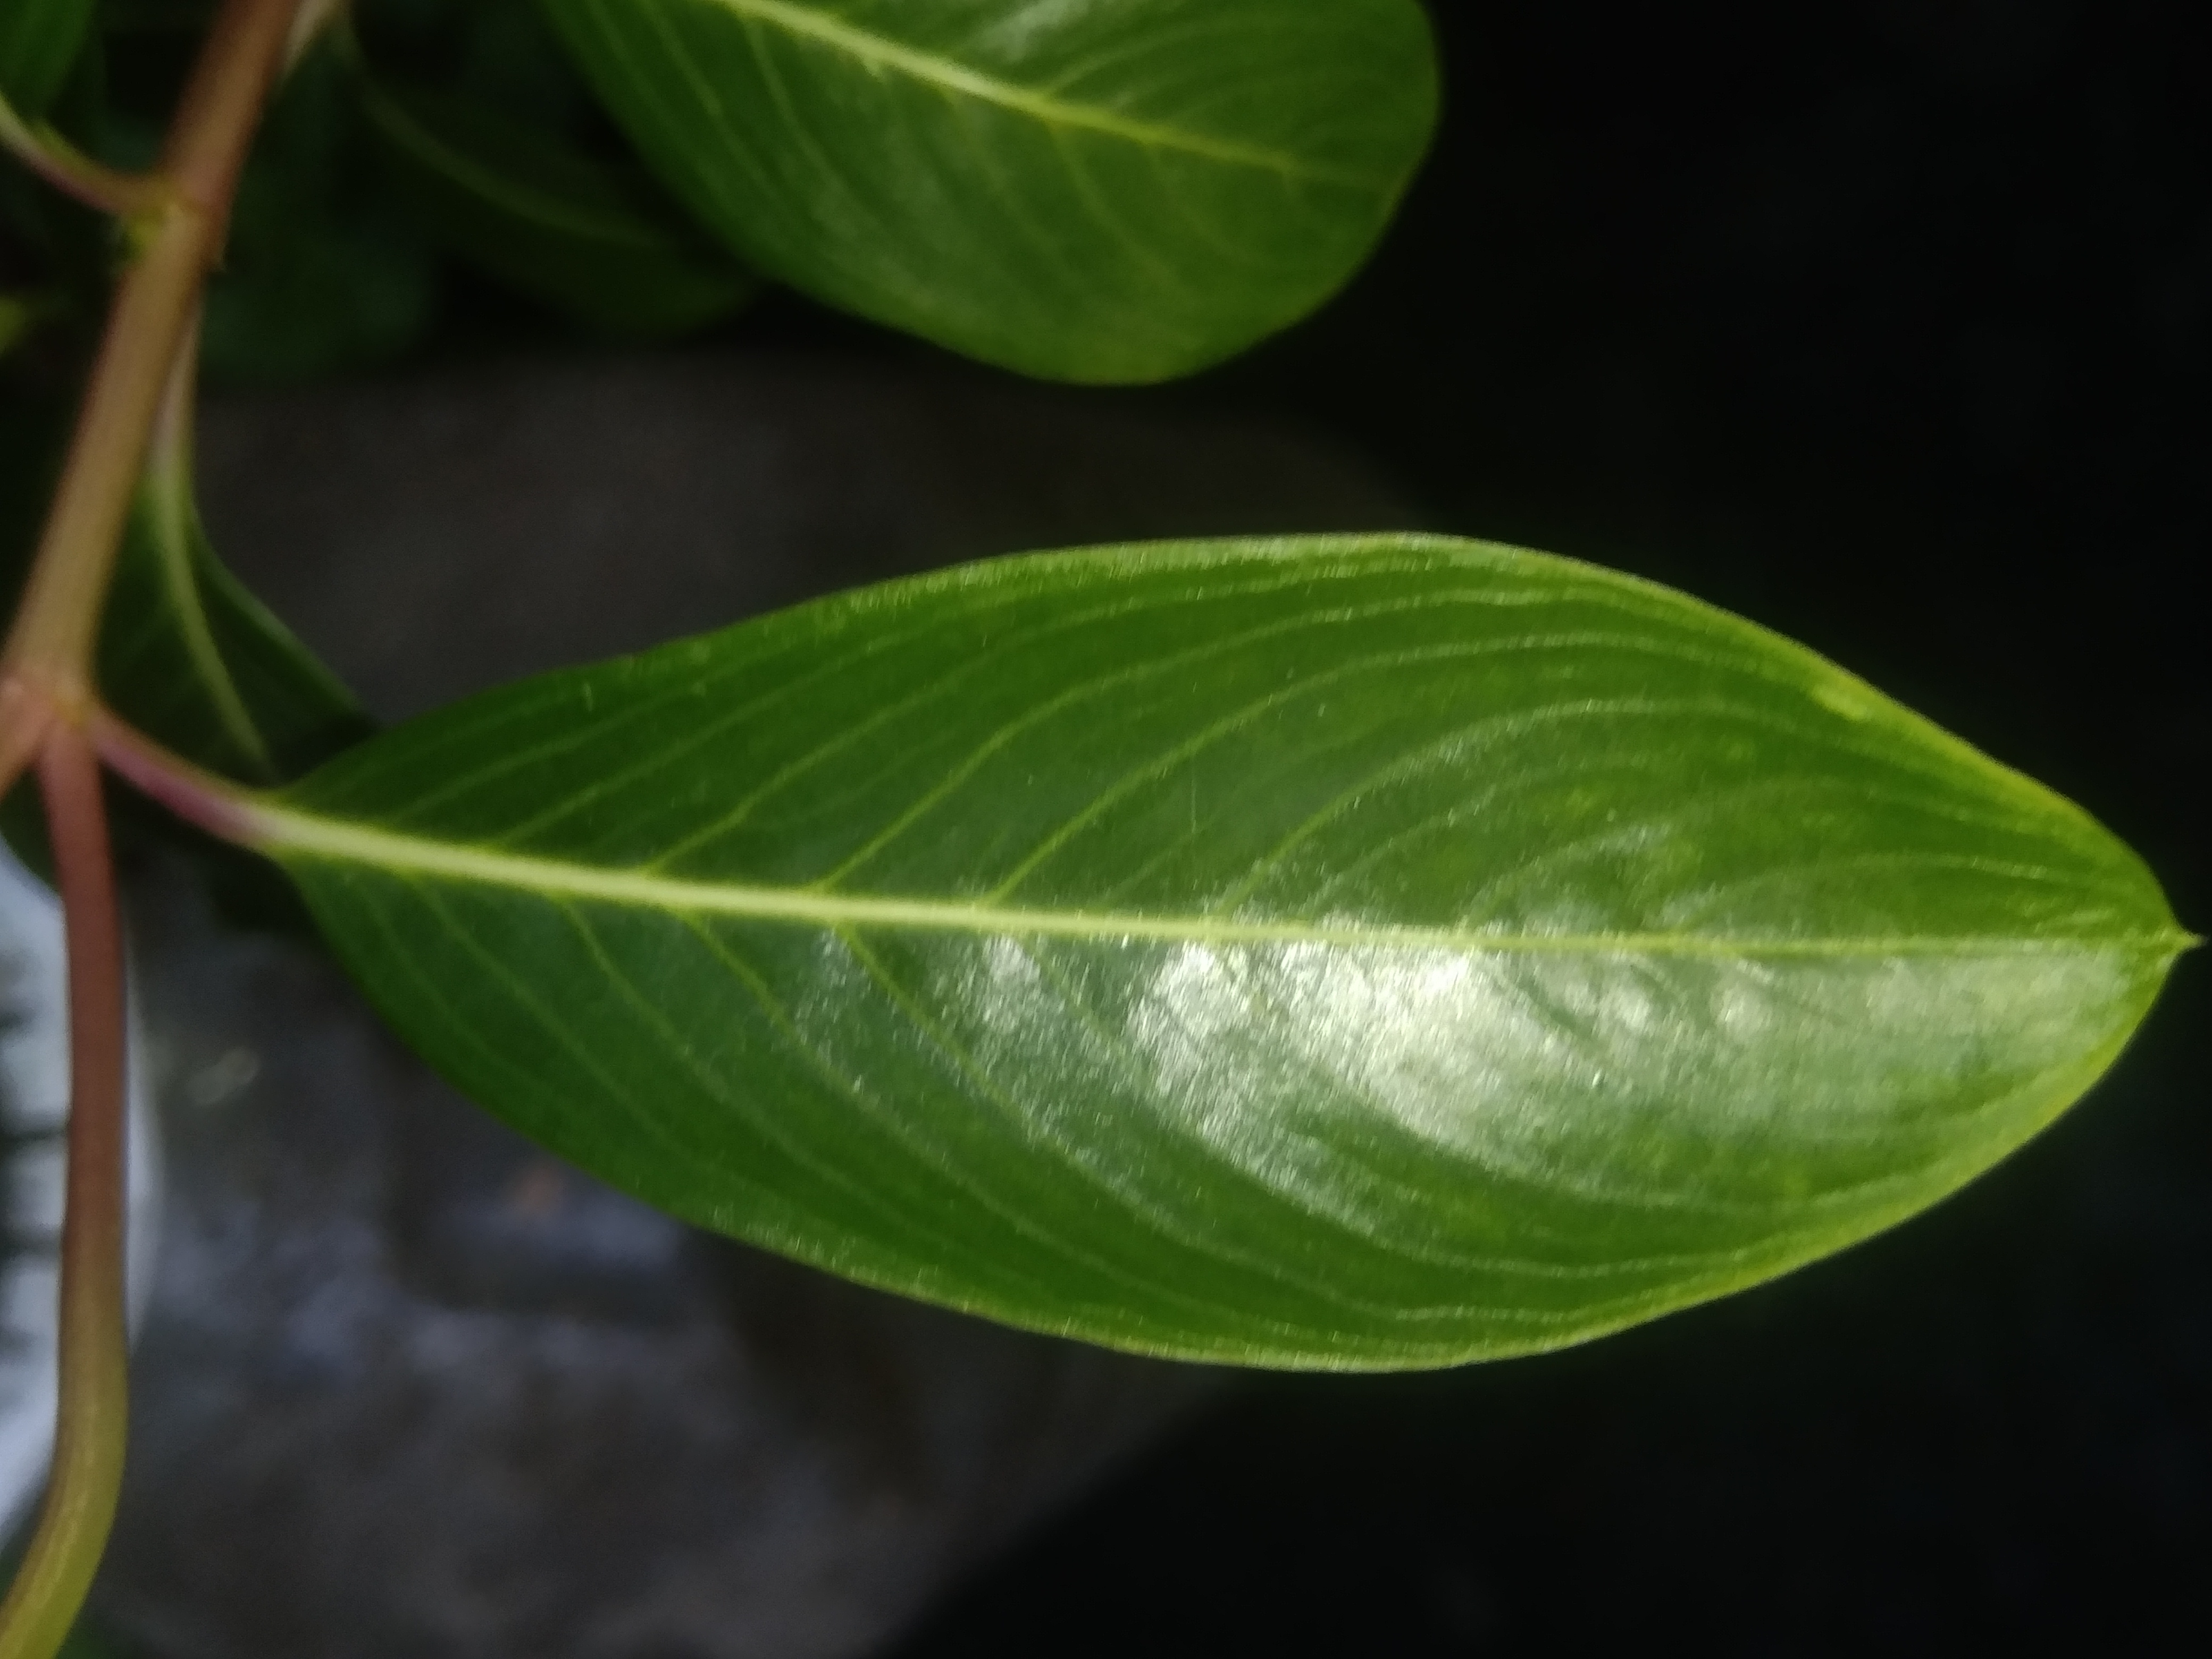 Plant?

rose periwinkle
